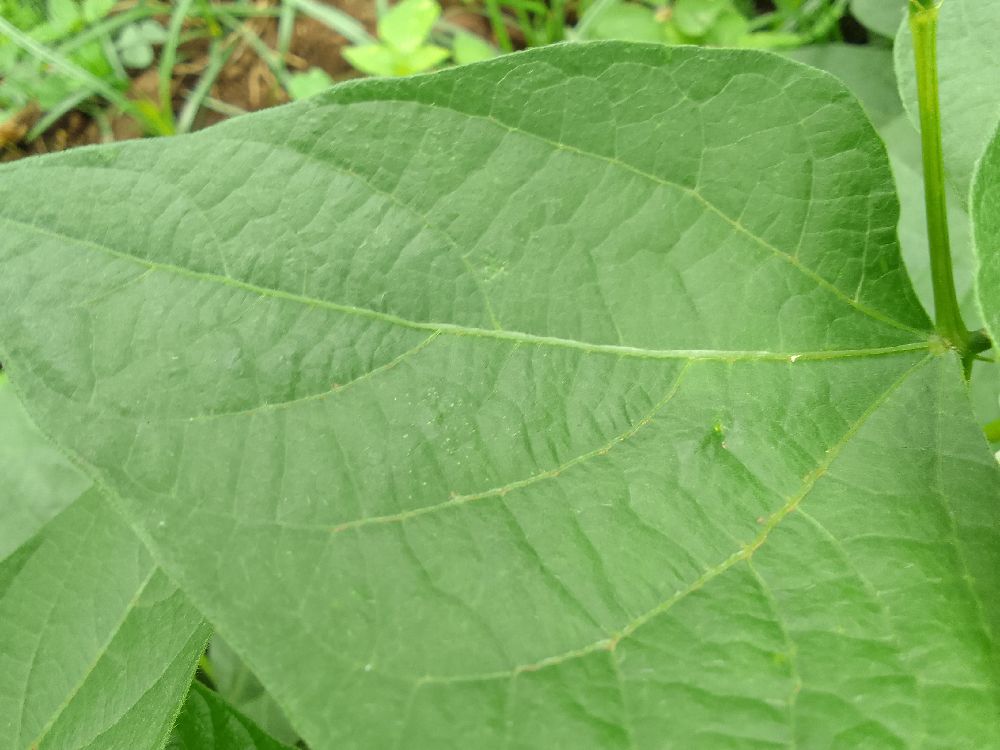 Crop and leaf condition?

common bean, healthy
